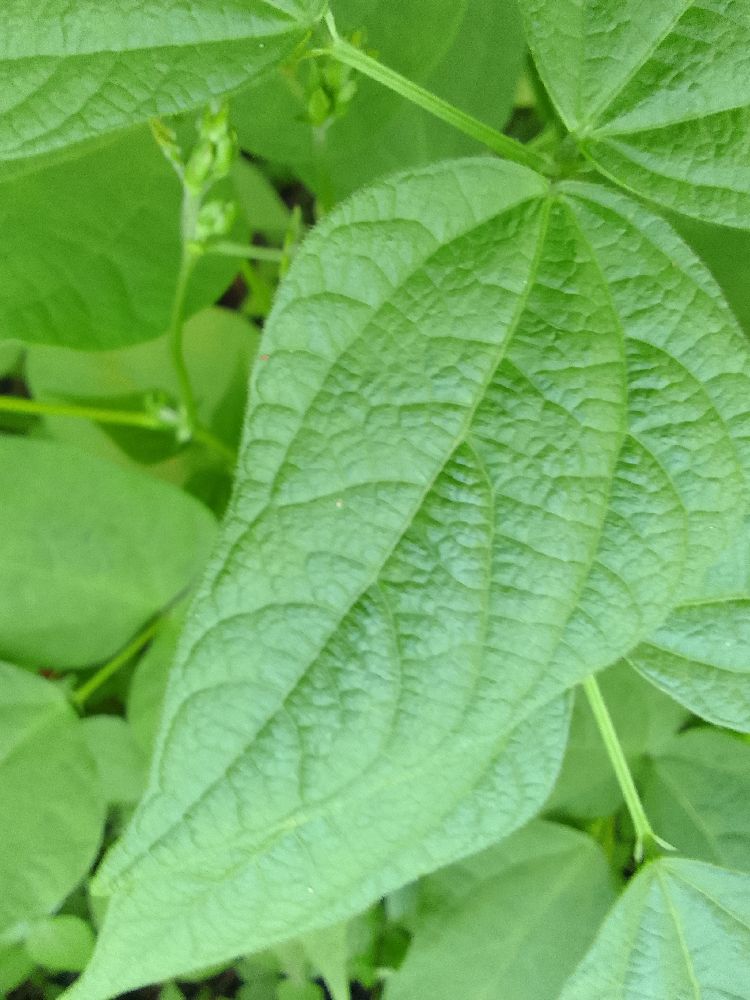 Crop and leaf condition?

common bean, healthy
